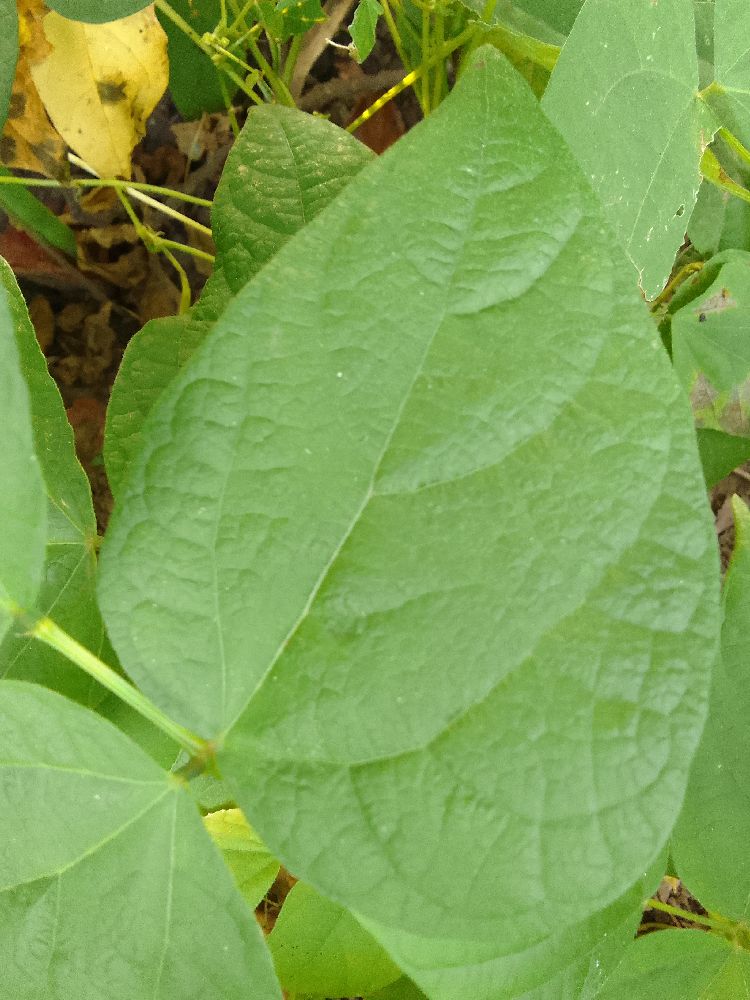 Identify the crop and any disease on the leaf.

common bean, healthy
